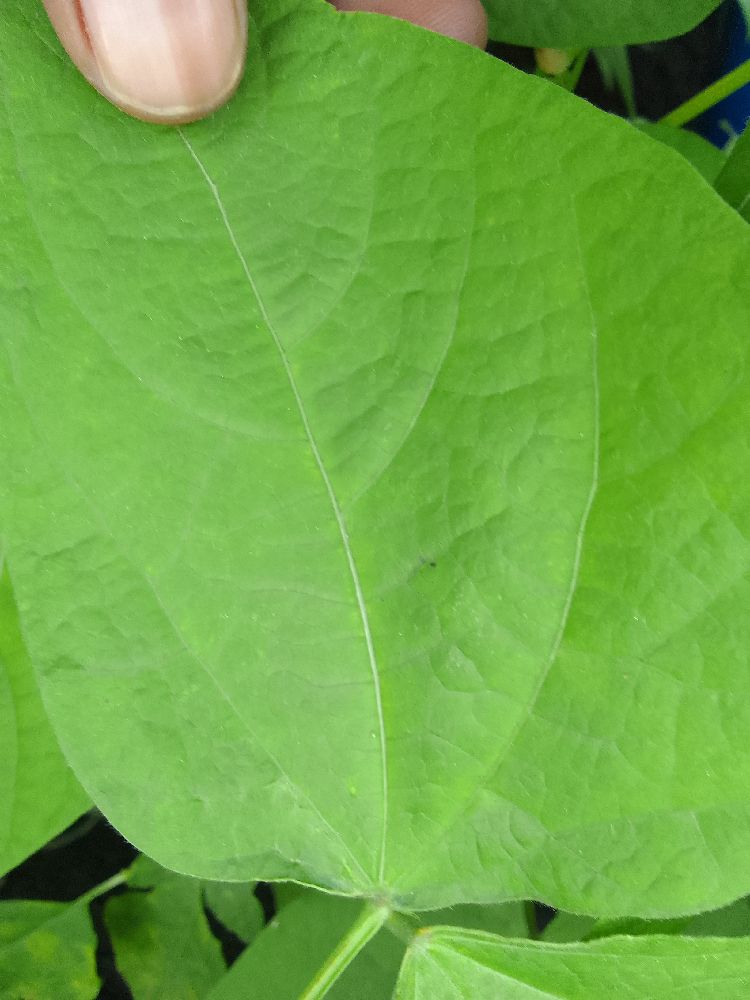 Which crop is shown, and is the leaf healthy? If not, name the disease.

common bean, healthy
